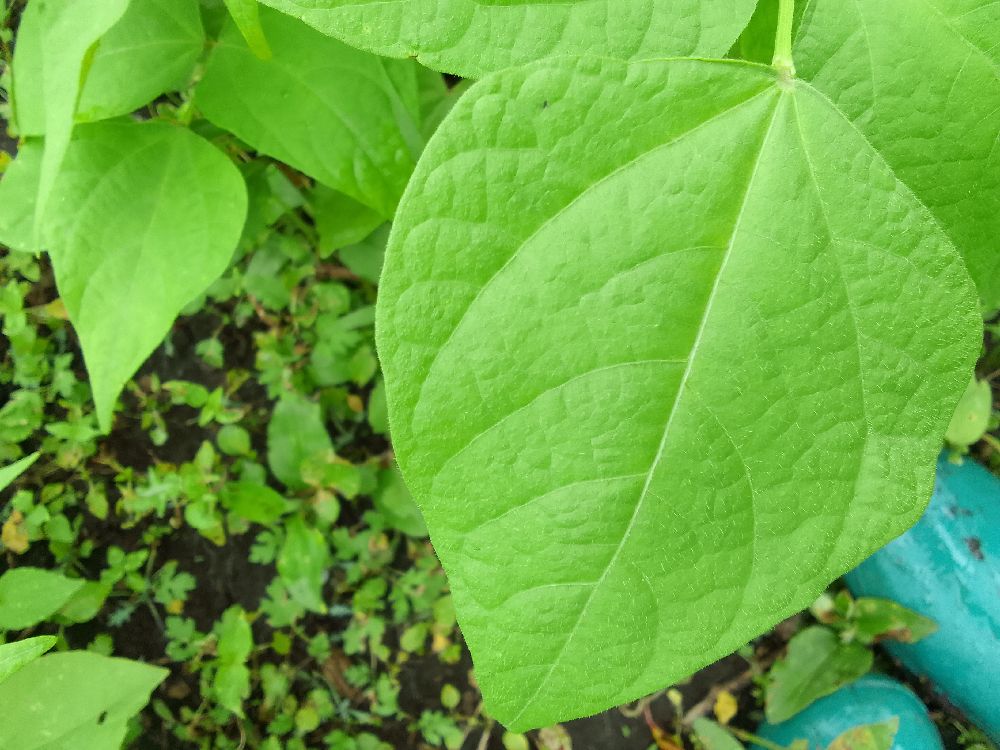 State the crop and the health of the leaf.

common bean, healthy
